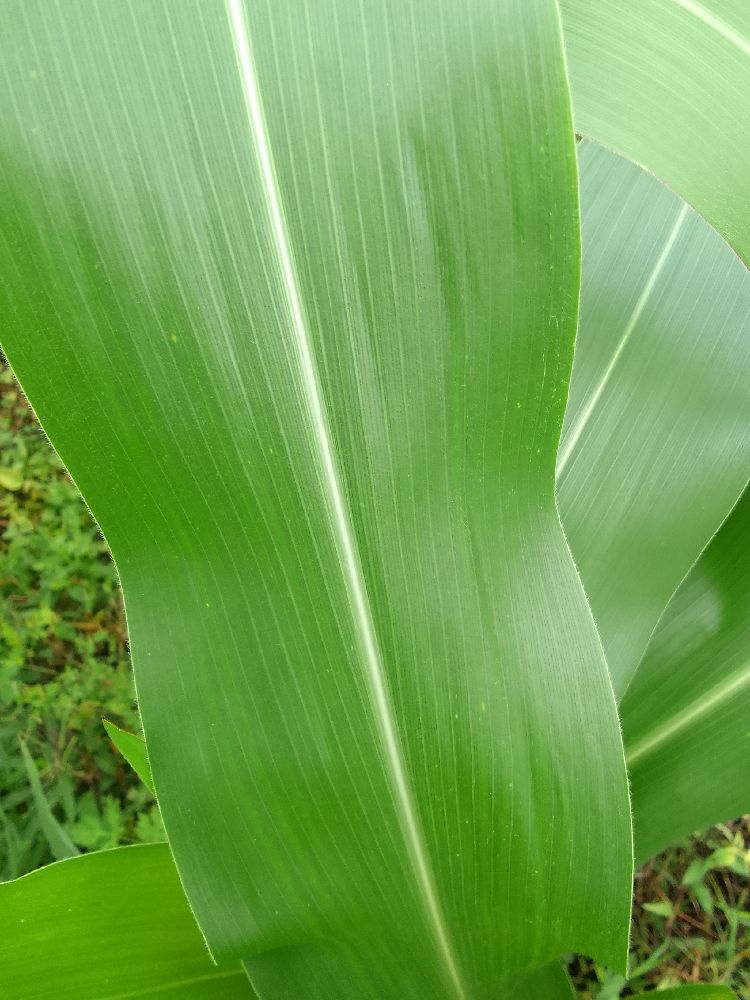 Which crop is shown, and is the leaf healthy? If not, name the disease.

maize, healthy
